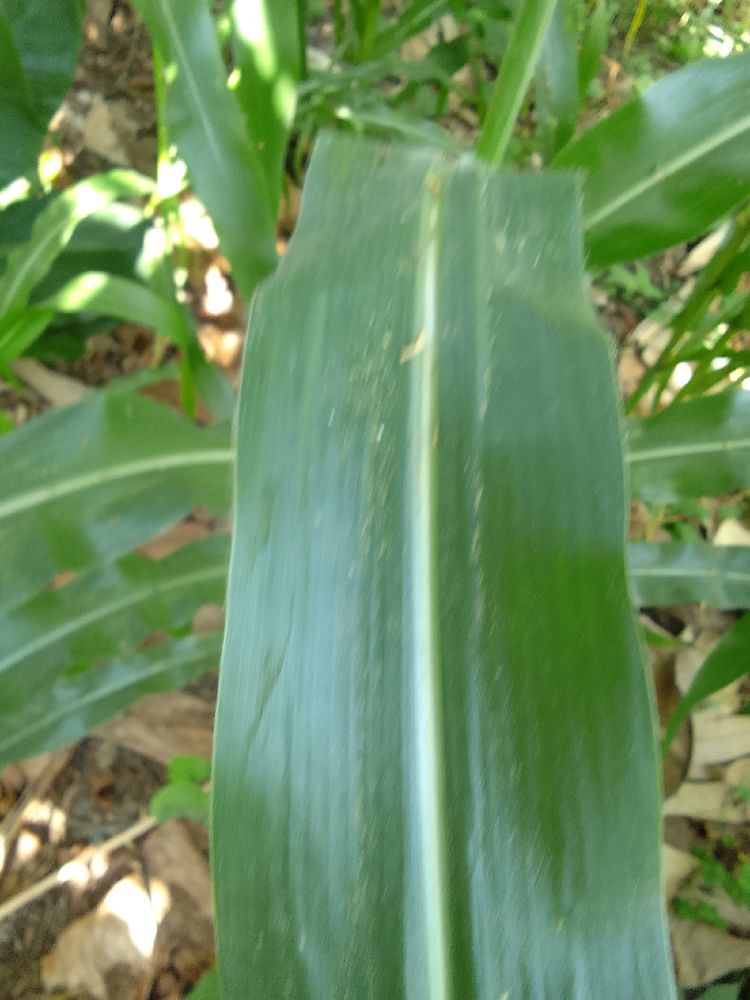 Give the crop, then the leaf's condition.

maize, healthy
